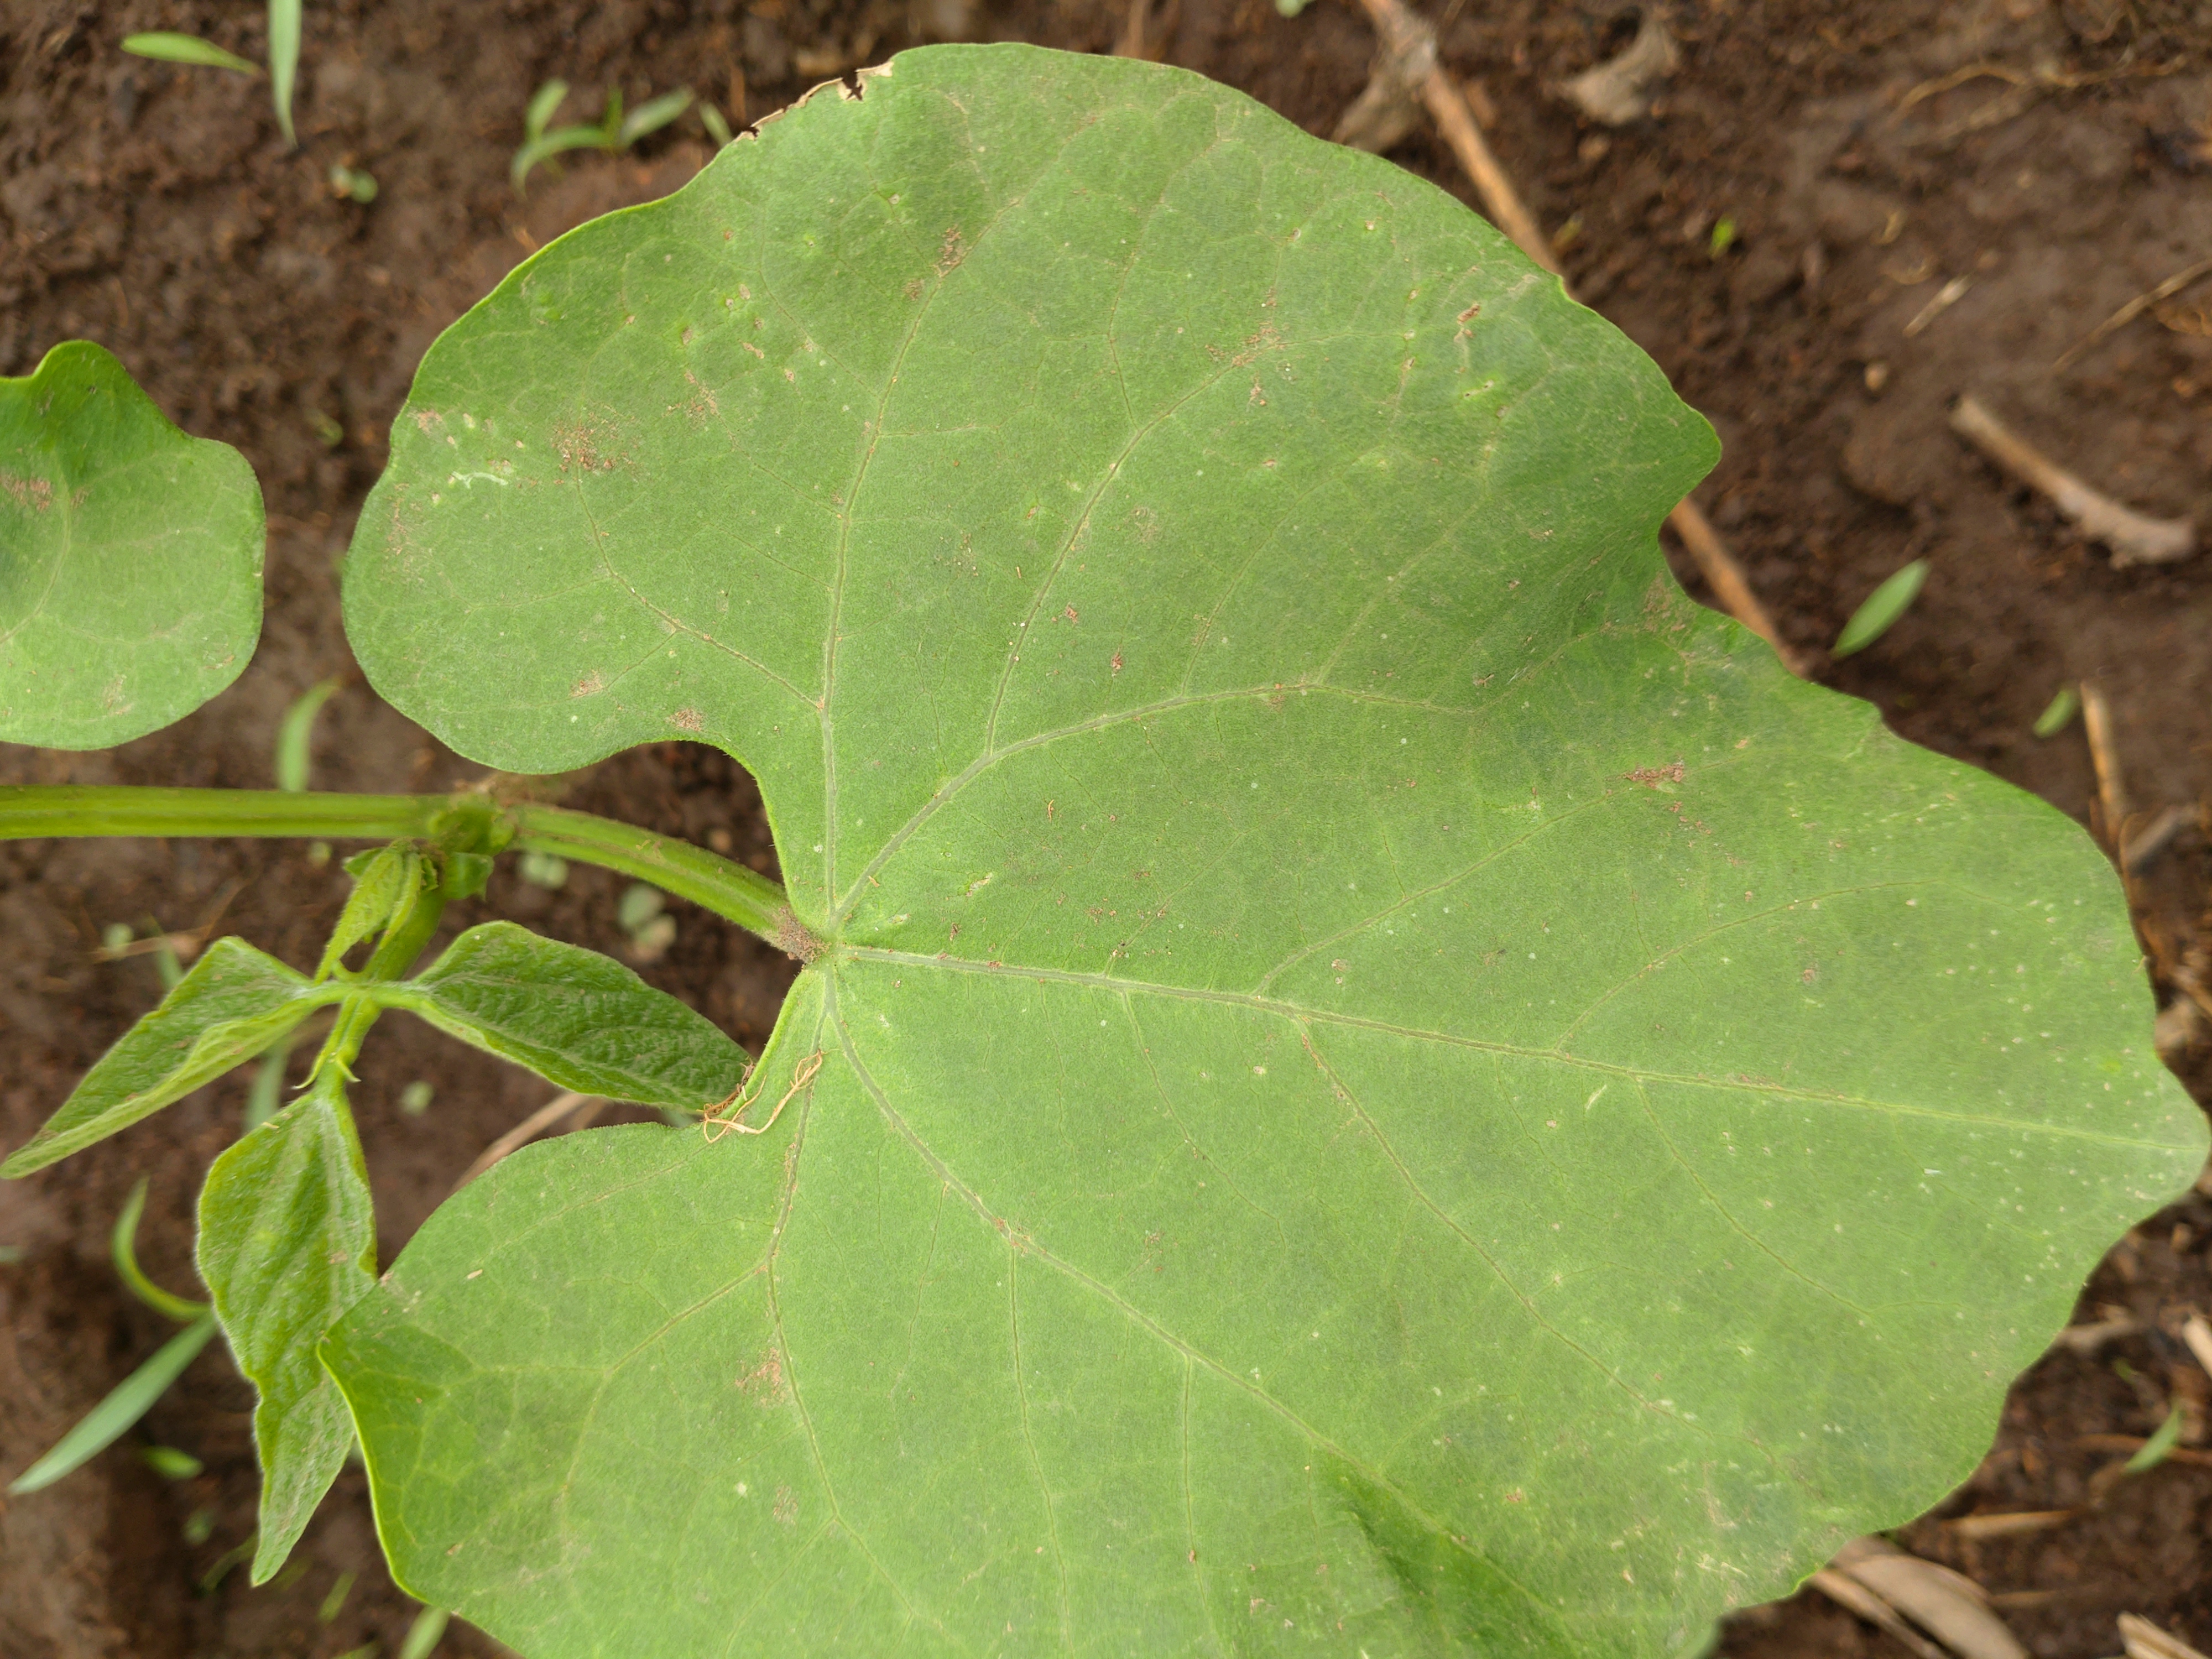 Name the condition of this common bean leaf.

healthy
